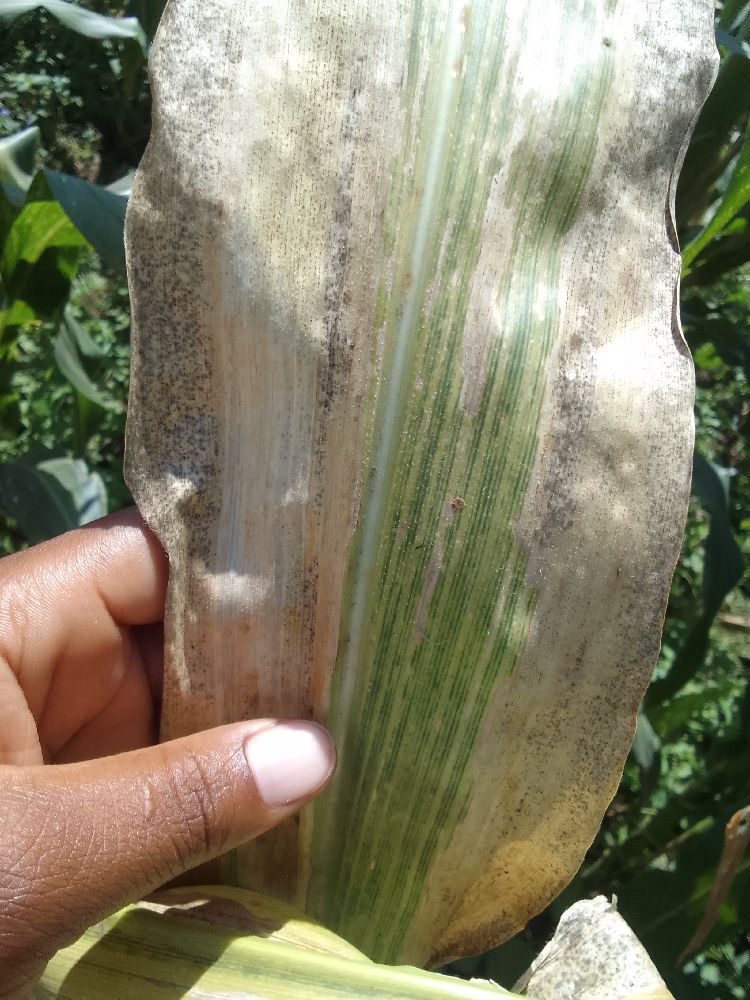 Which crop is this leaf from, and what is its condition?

maize, maize lethal necrosis
